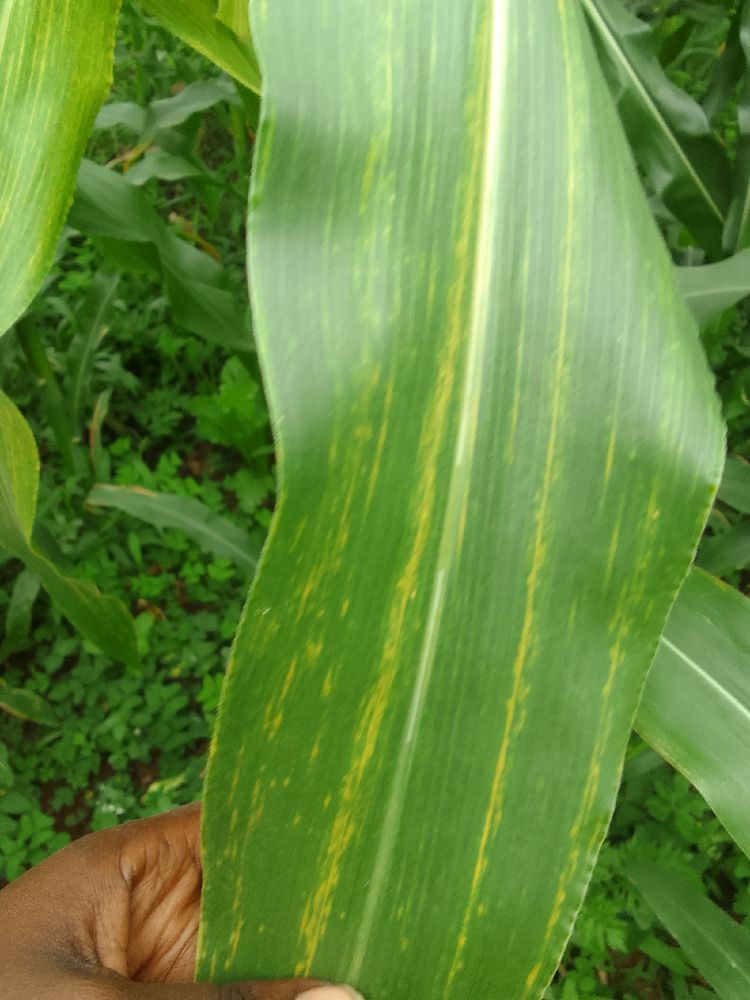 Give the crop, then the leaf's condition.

maize, maize lethal necrosis
